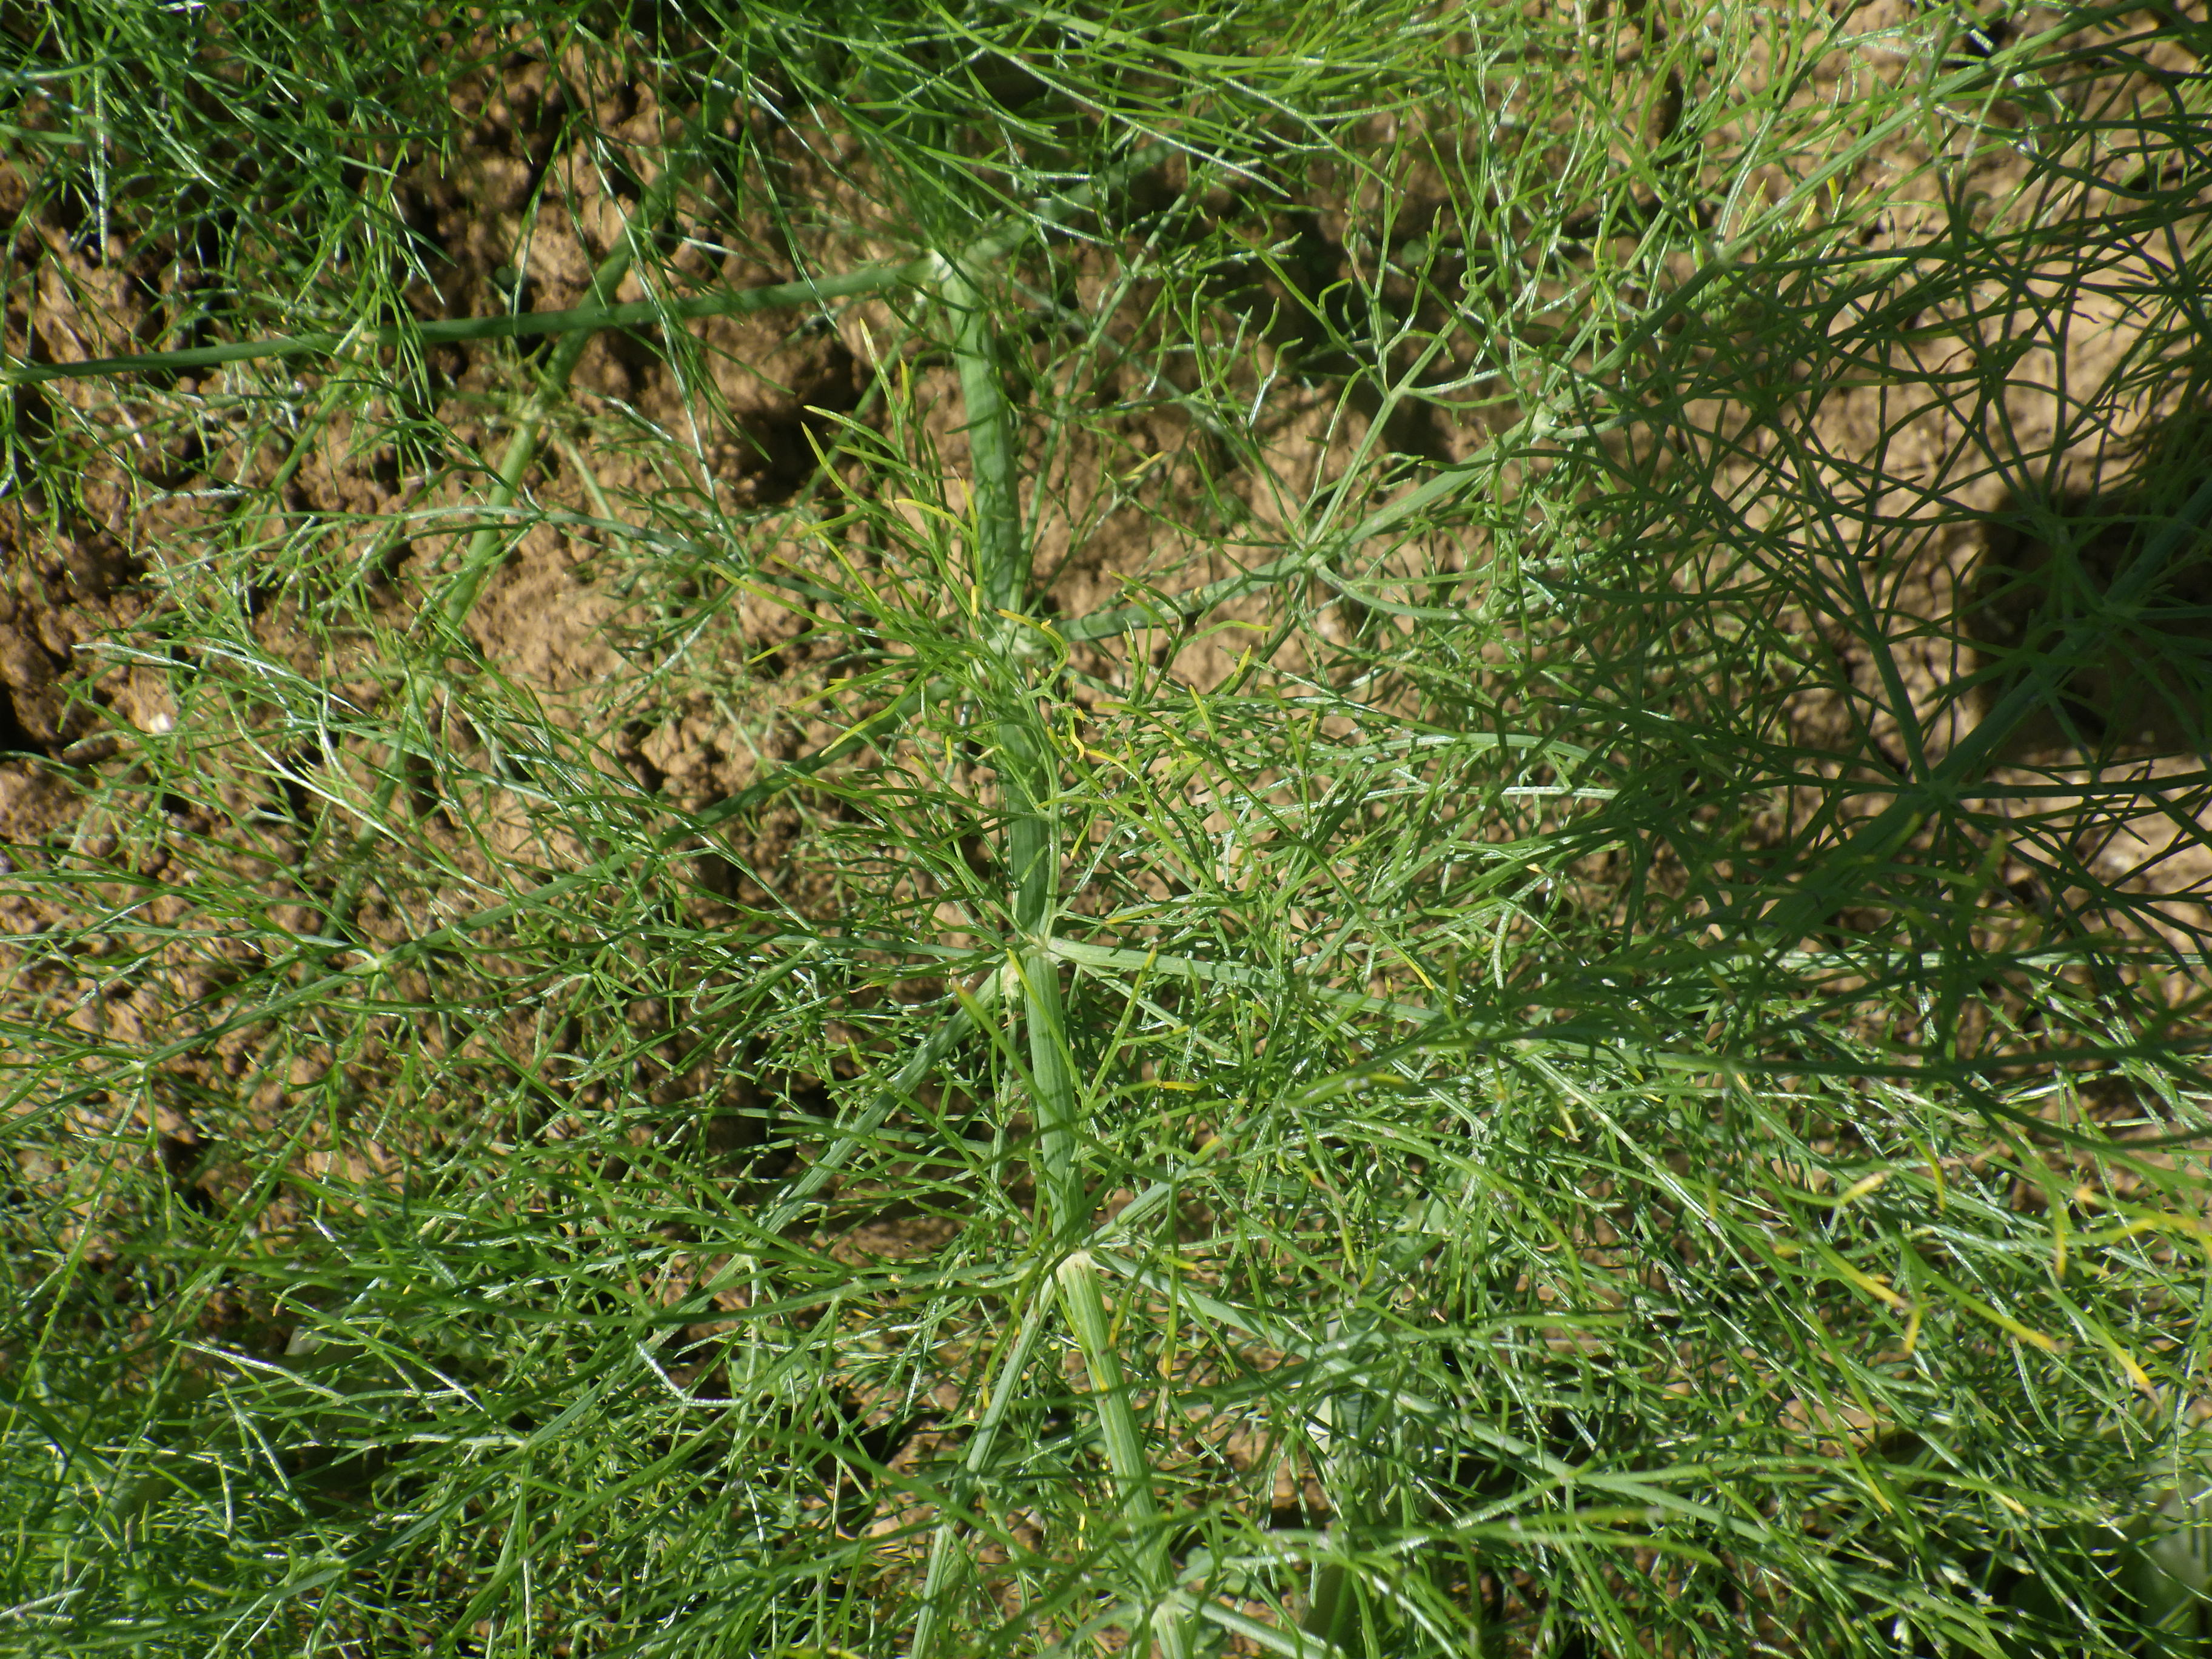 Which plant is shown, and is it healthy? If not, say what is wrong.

fennel, leaf blight
